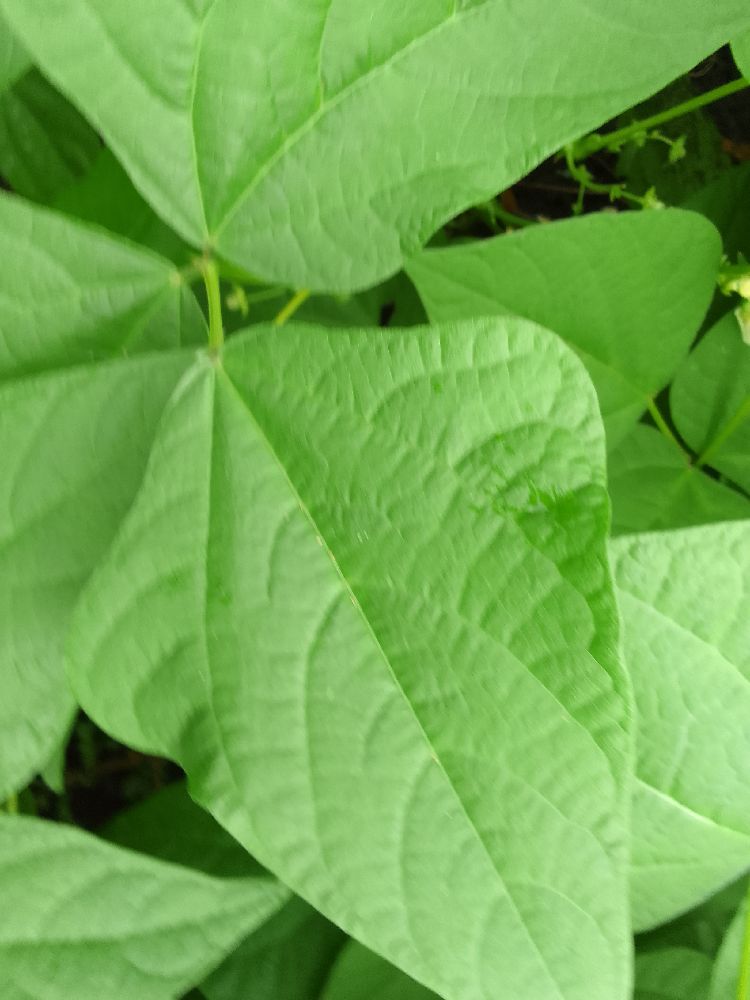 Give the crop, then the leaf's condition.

common bean, healthy
